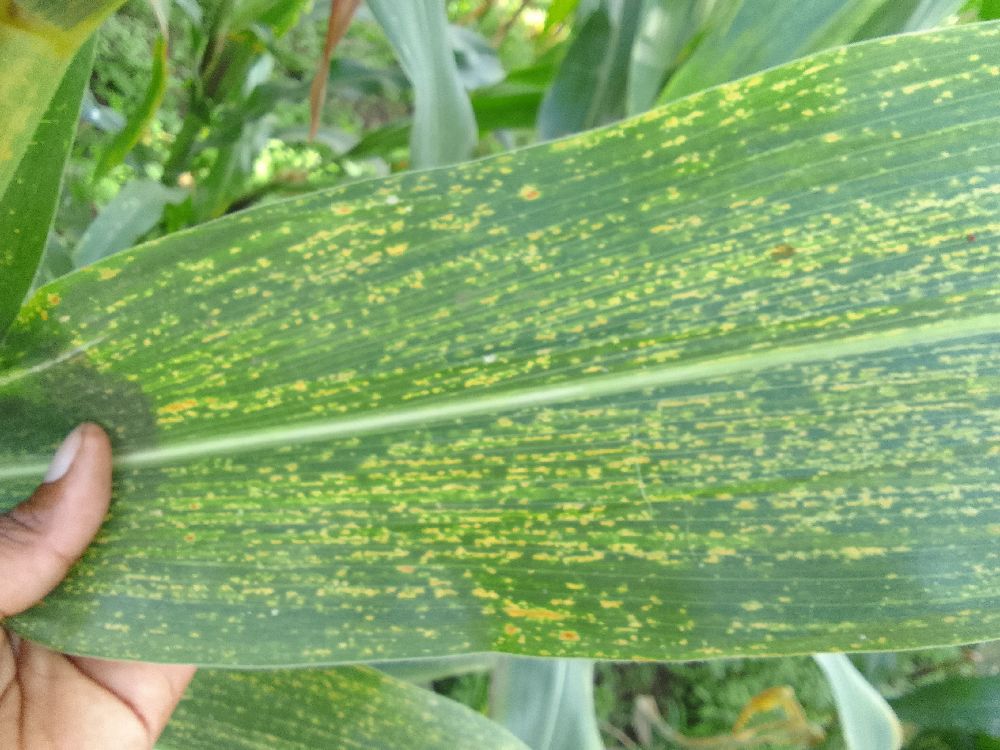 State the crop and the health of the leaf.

maize, maize lethal necrosis
